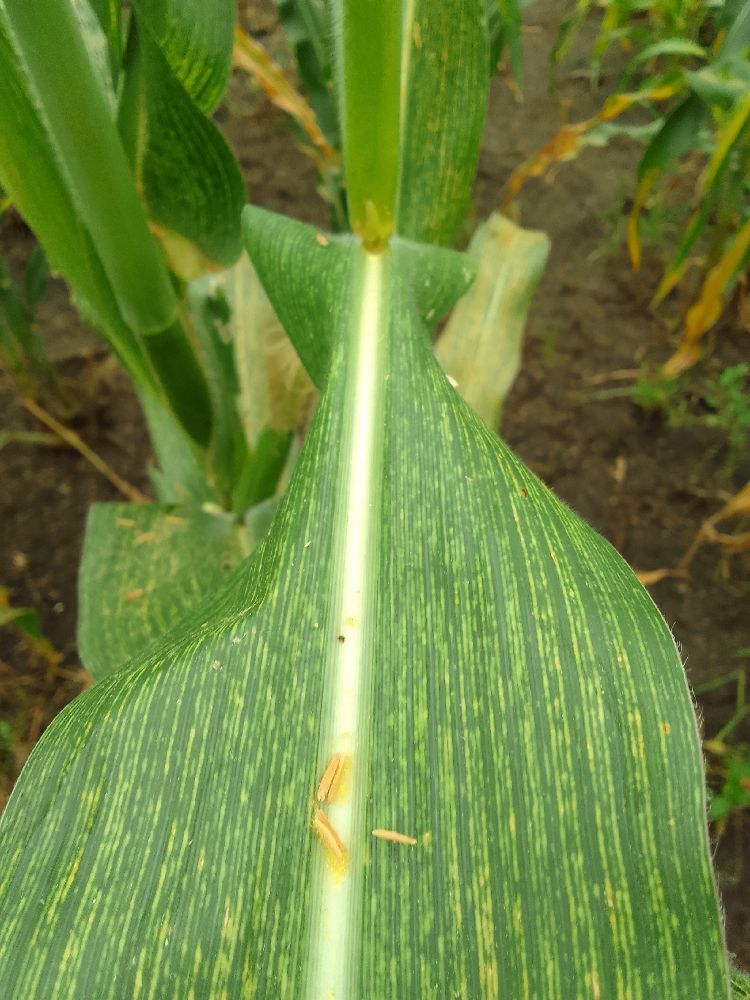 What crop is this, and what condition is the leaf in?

maize, maize streak virus
